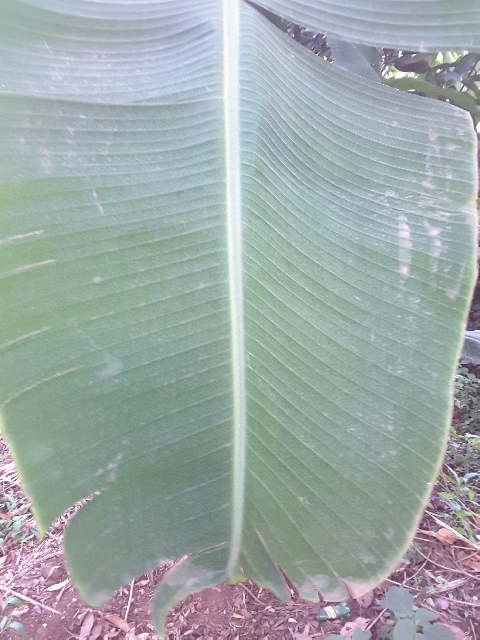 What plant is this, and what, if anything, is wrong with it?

banana, healthy
